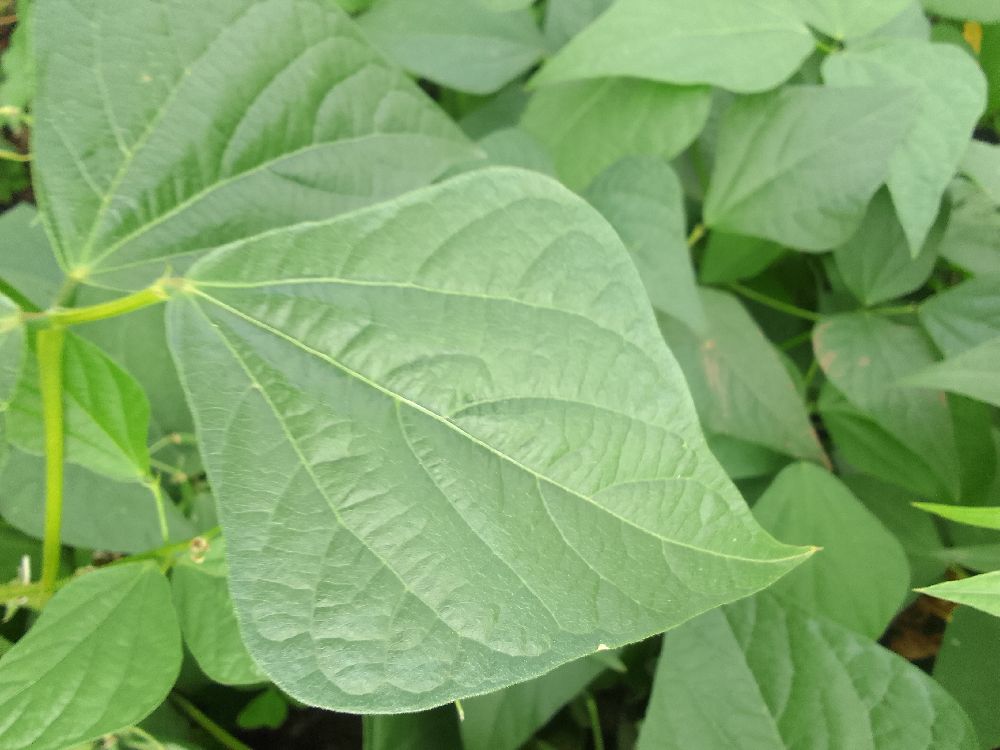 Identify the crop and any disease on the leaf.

common bean, healthy
